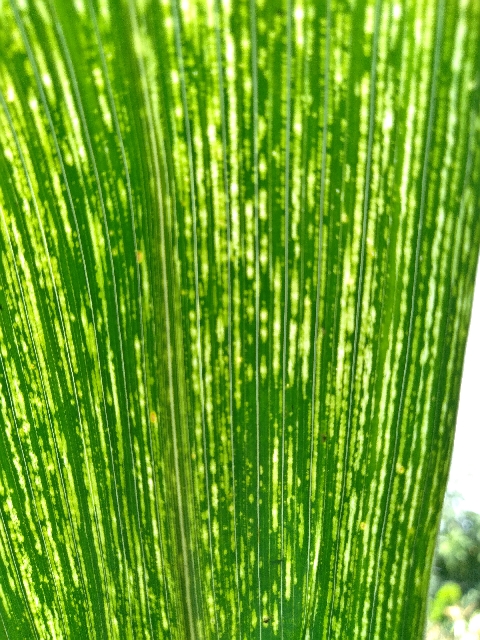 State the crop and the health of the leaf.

maize, maize streak virus
